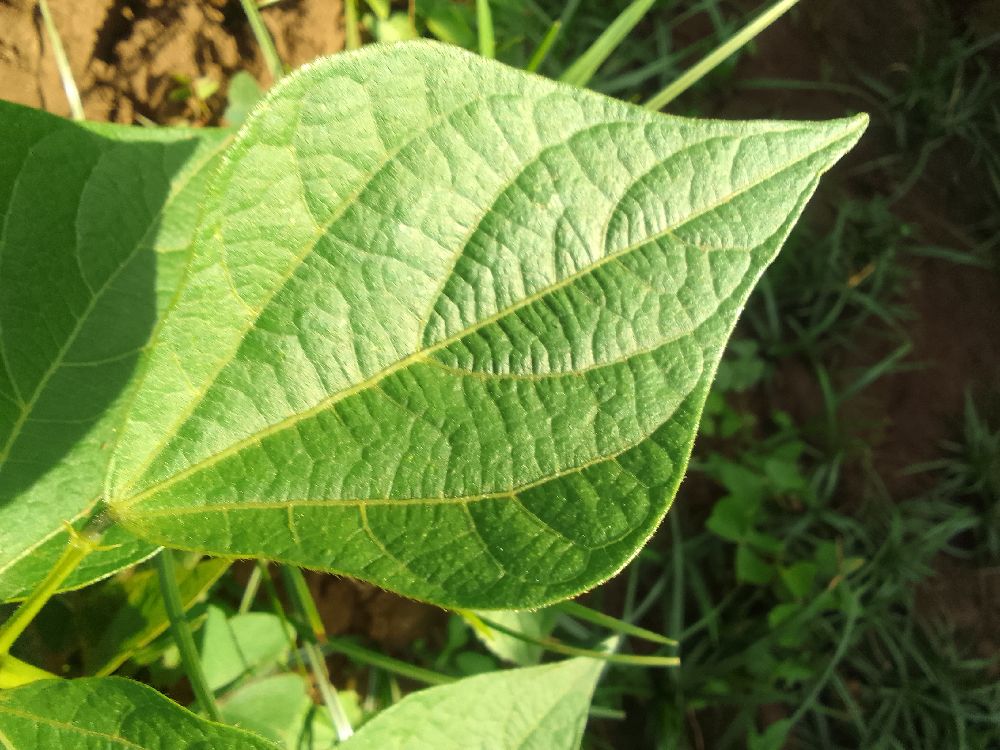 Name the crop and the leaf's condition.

common bean, healthy
